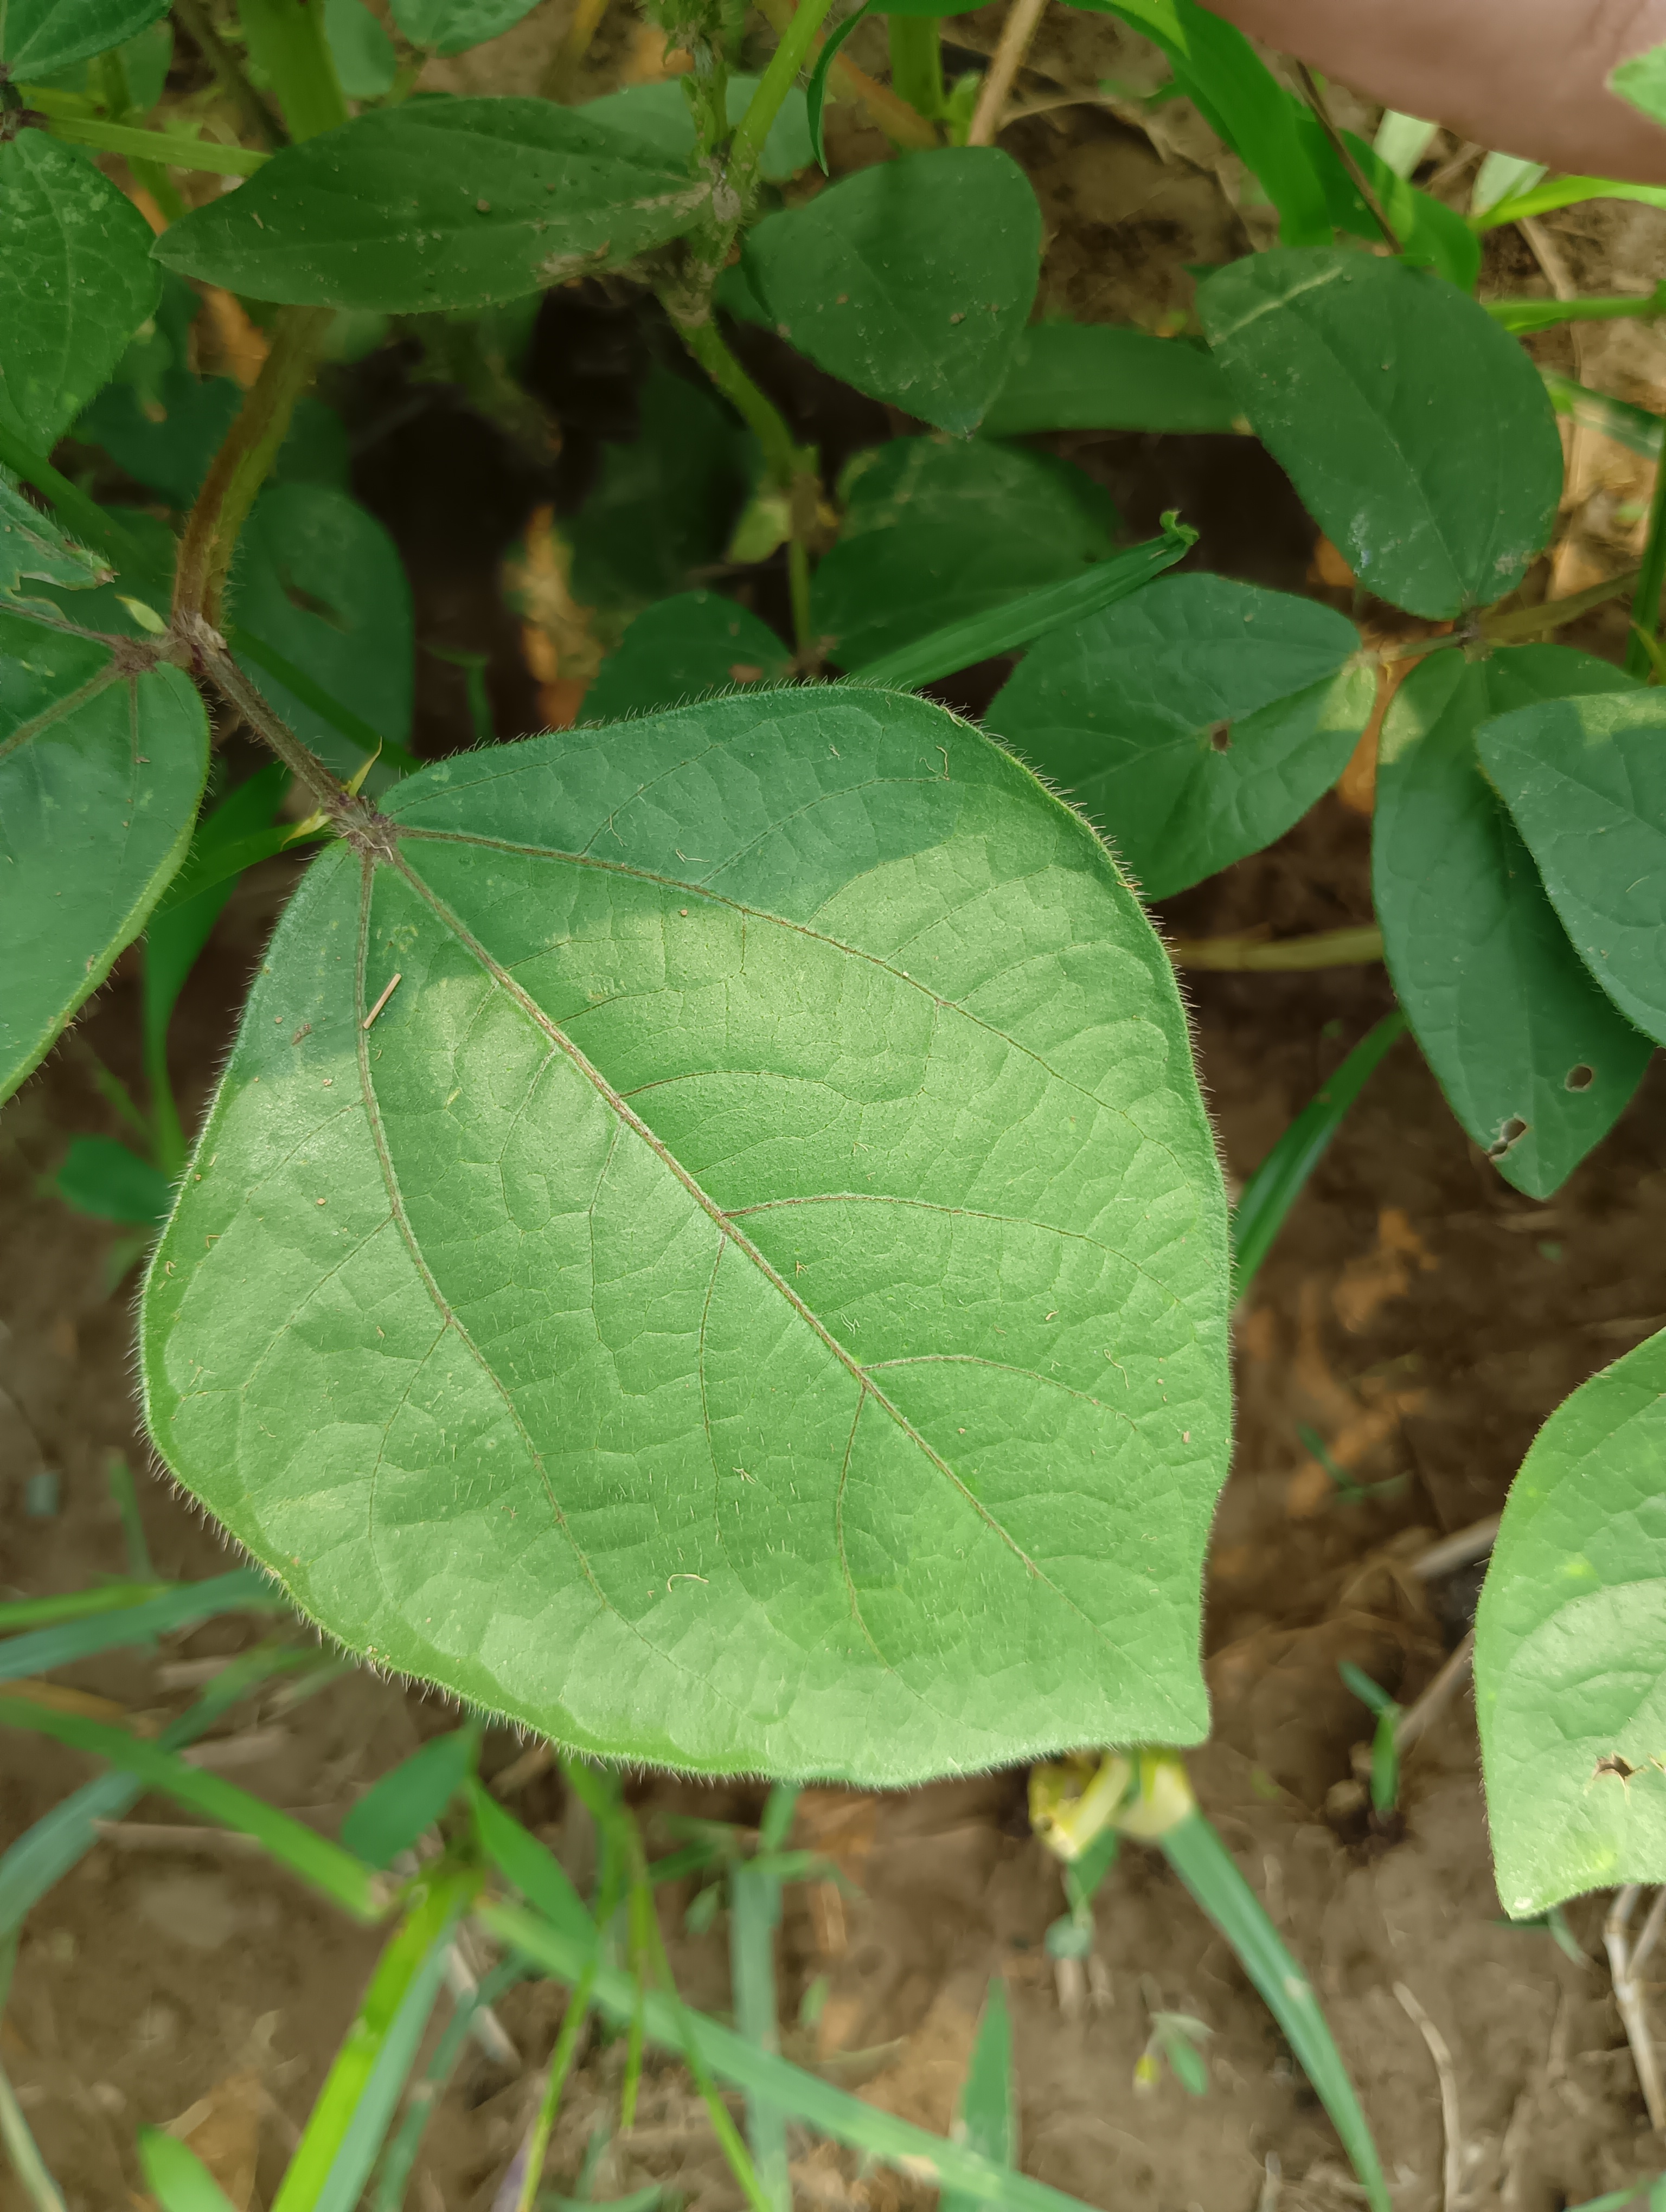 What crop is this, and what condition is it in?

mungbean, healthy
